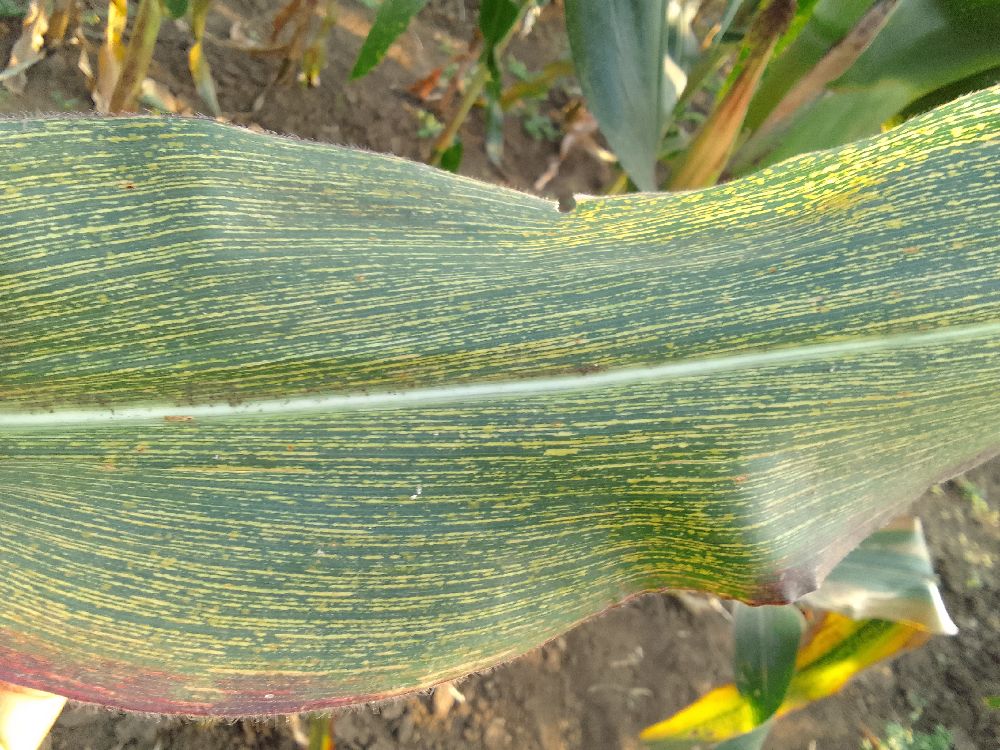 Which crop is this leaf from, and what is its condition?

maize, maize streak virus
